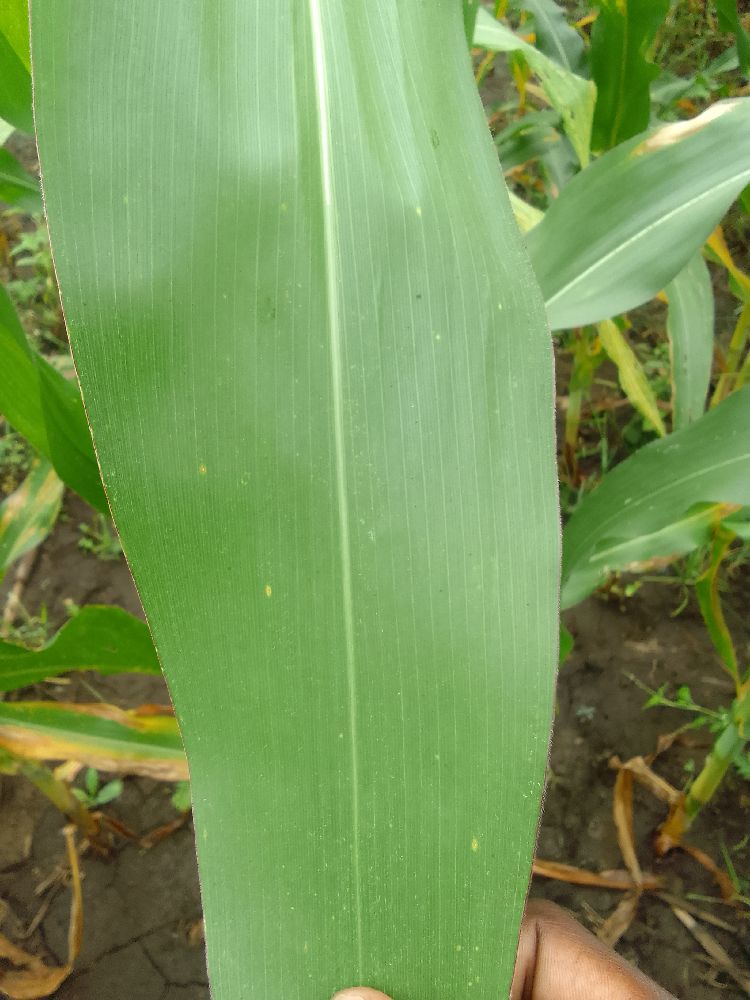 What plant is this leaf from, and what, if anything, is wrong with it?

maize, healthy
